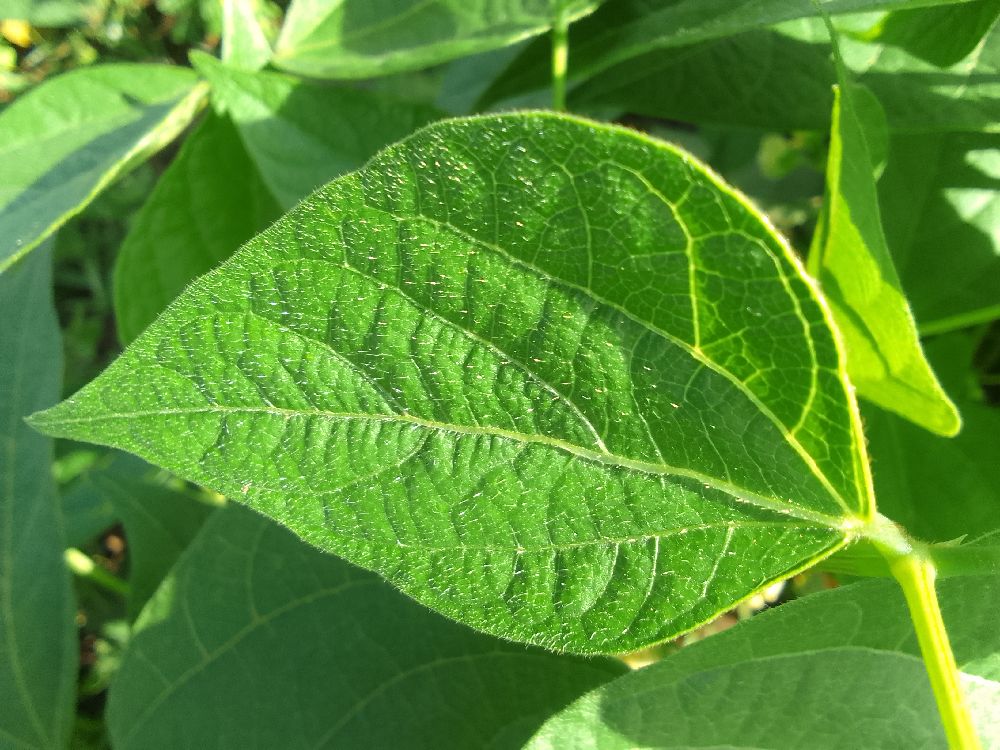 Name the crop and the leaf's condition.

common bean, healthy
